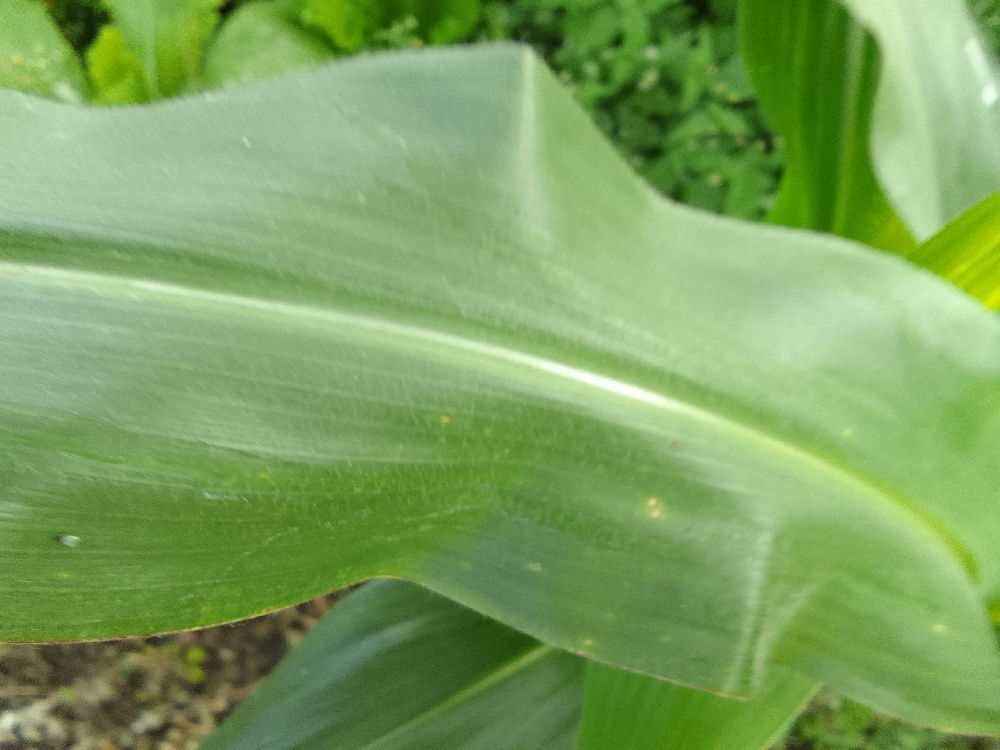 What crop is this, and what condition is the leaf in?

maize, healthy
